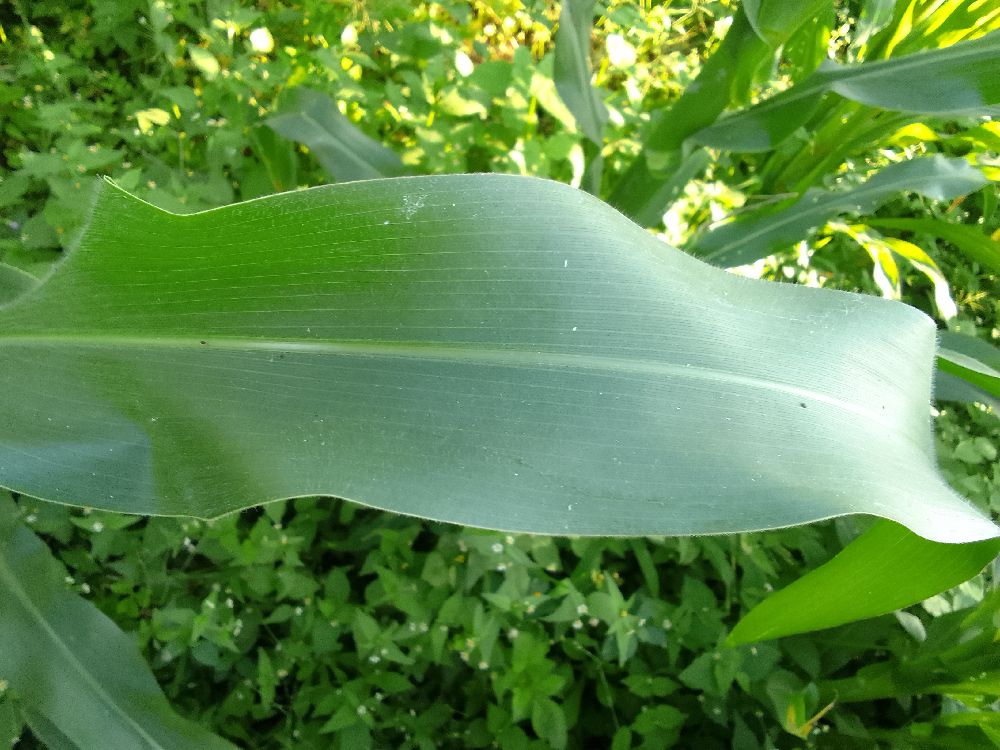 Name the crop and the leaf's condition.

maize, healthy
